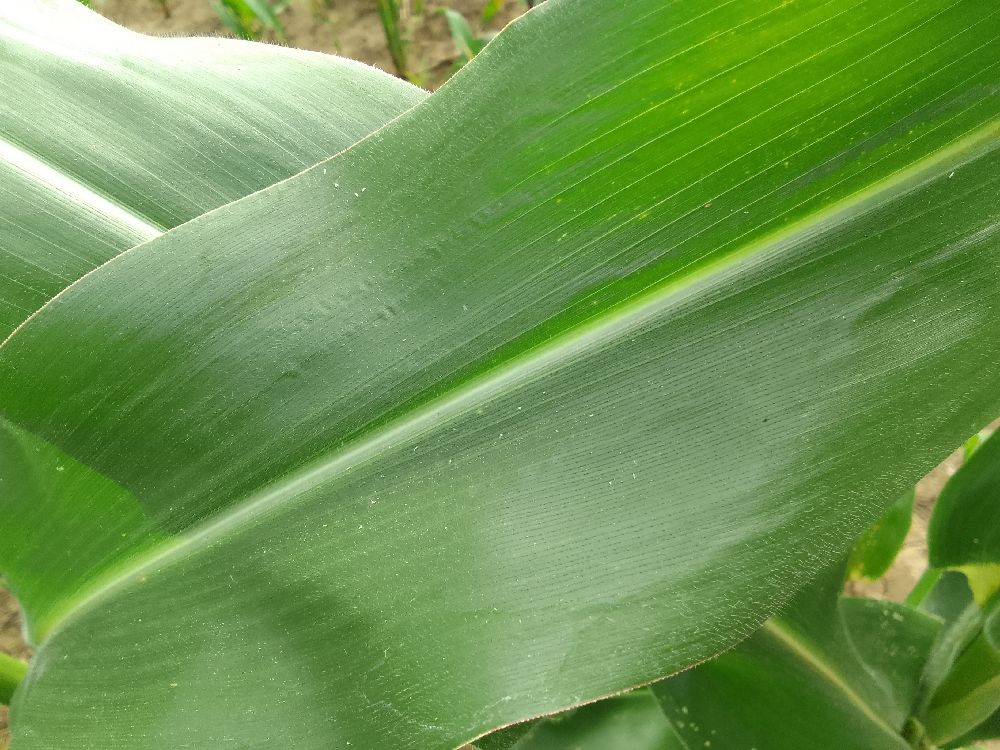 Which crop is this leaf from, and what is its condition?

maize, healthy
